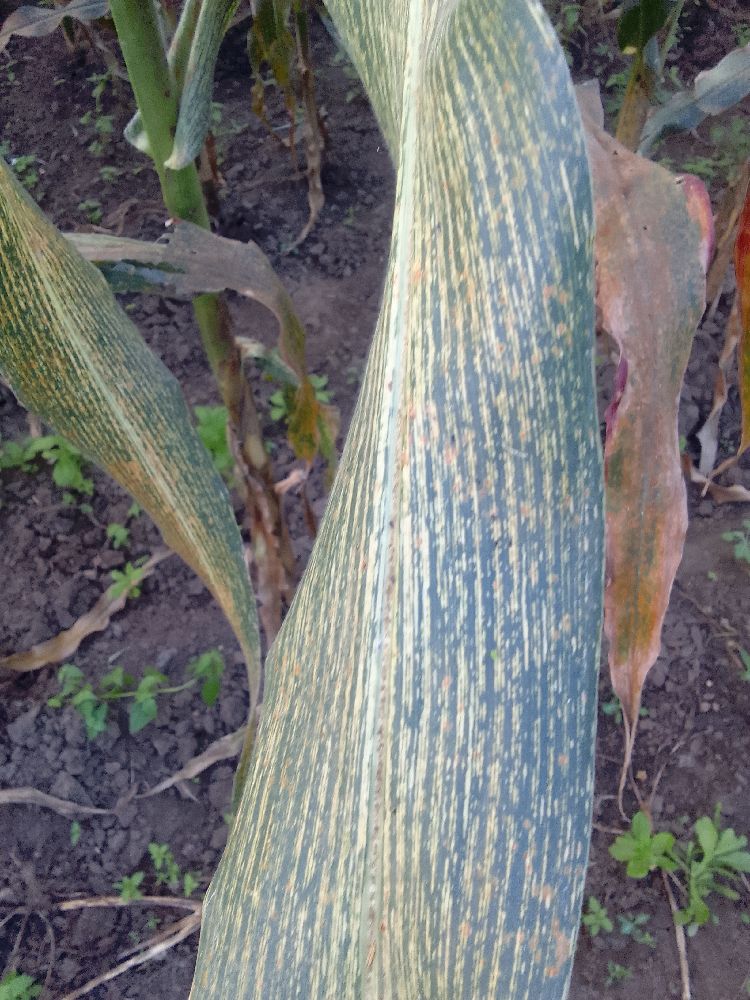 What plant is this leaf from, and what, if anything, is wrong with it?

maize, maize streak virus
